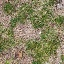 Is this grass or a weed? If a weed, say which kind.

grass
